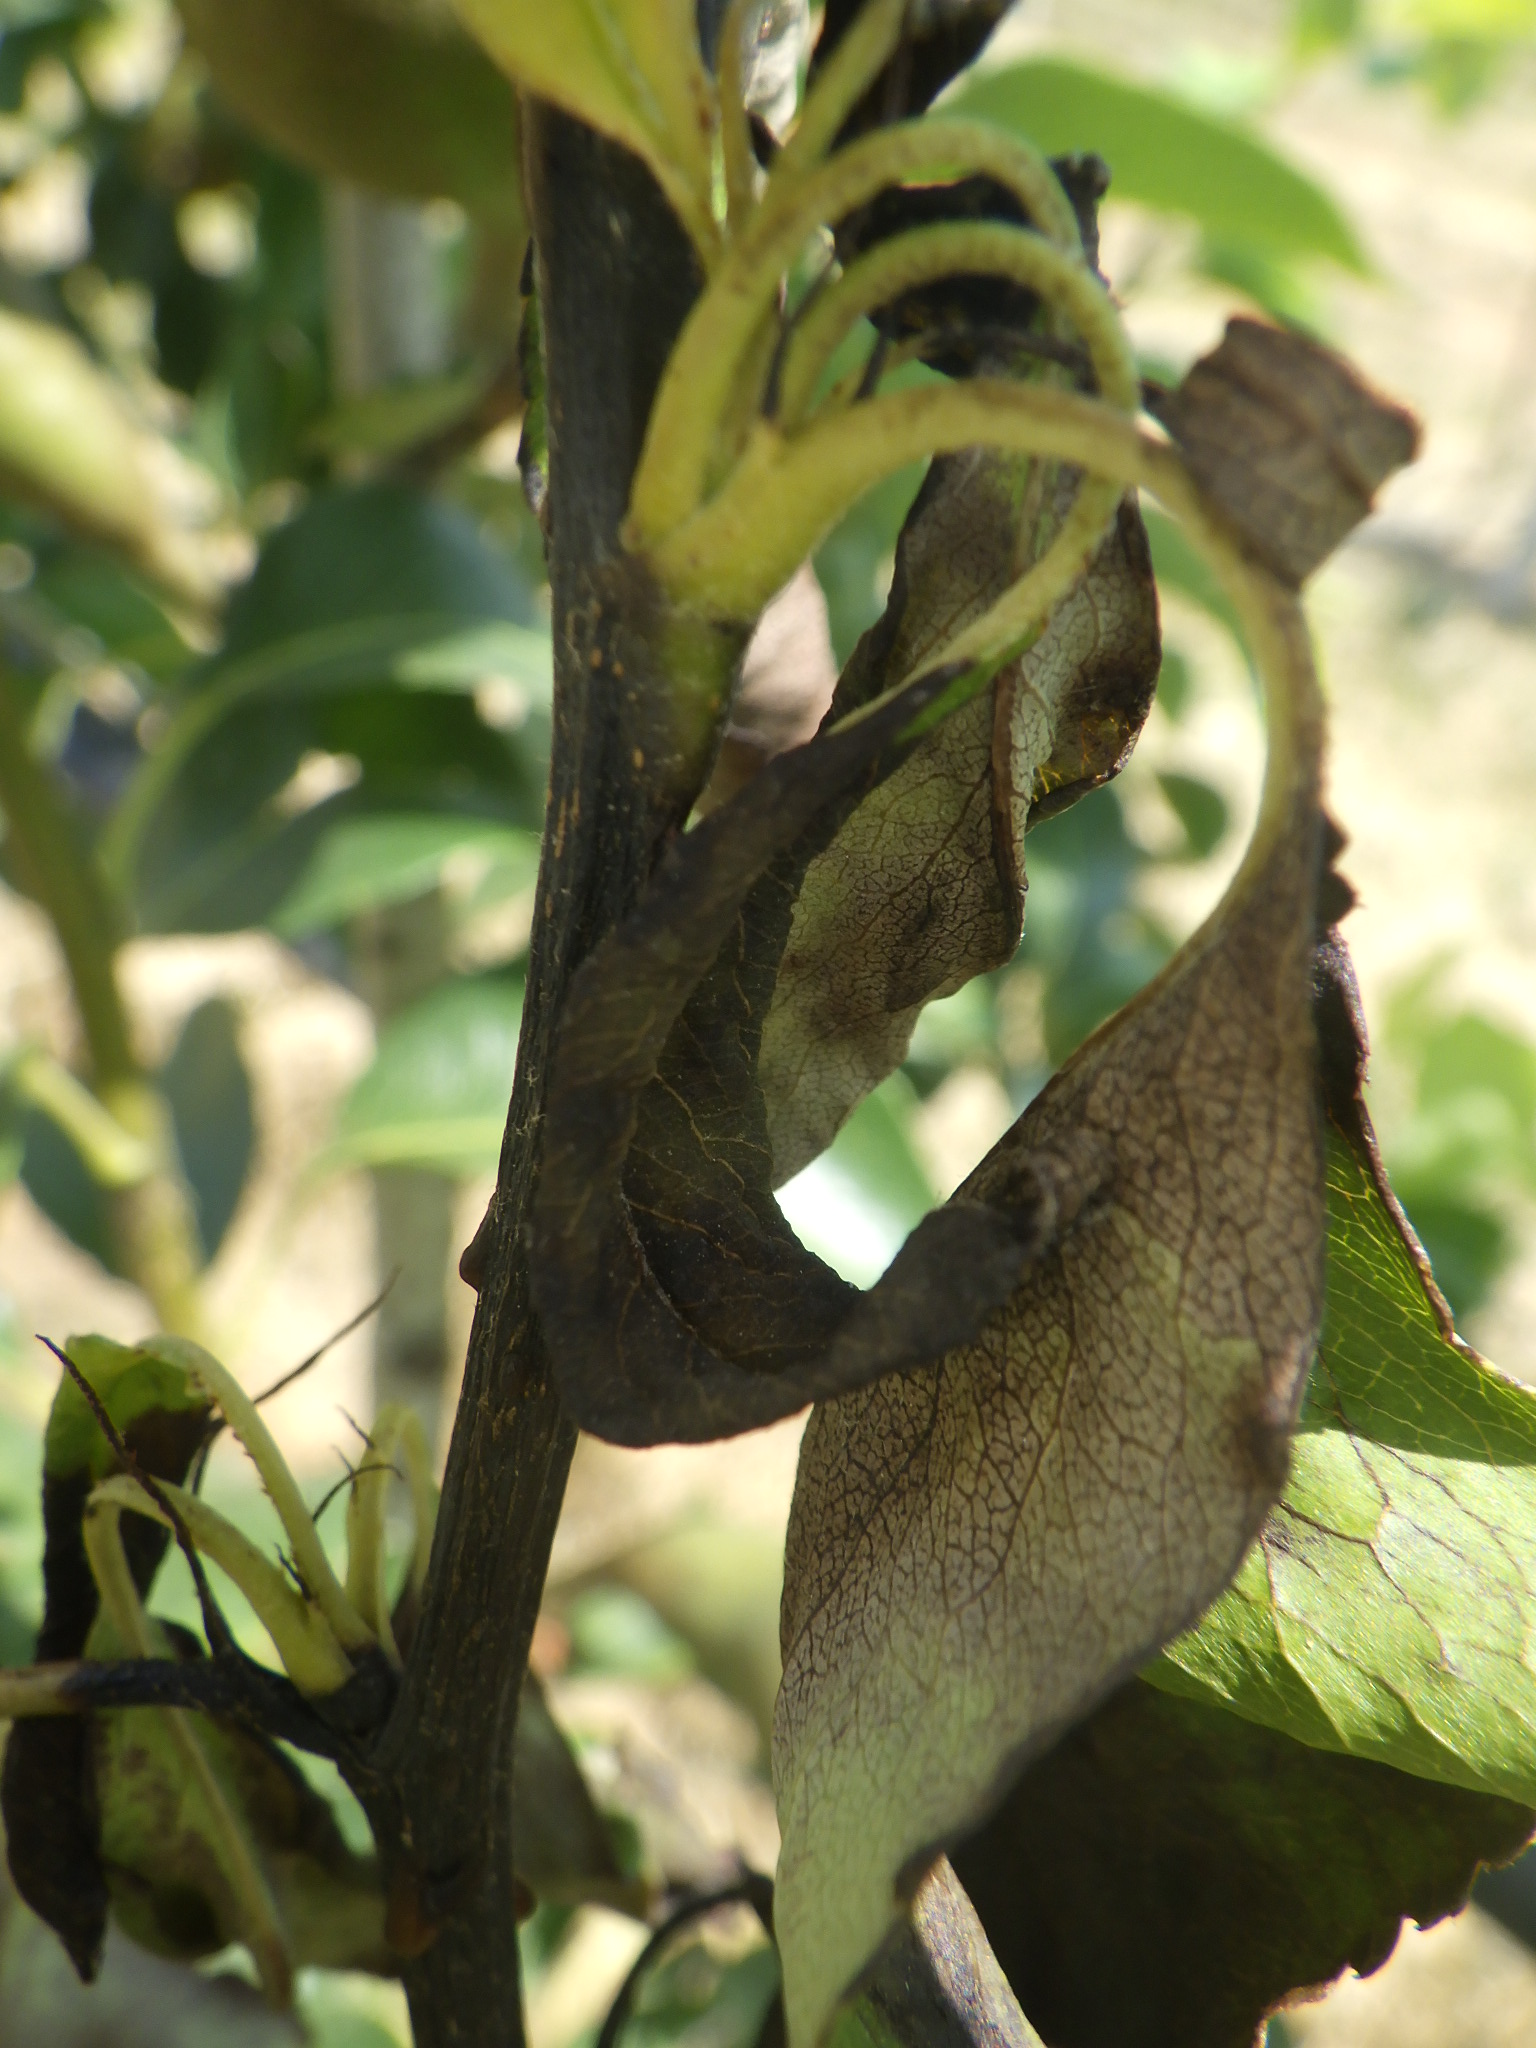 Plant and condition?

pear, fire blight
